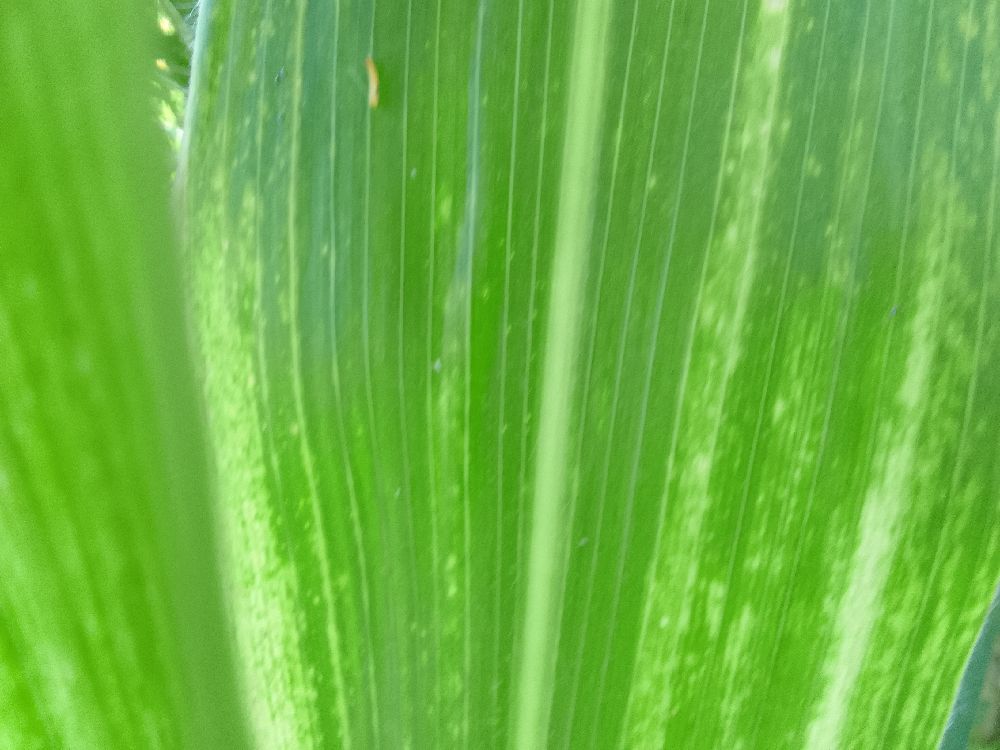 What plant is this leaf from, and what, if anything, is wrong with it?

maize, maize lethal necrosis
